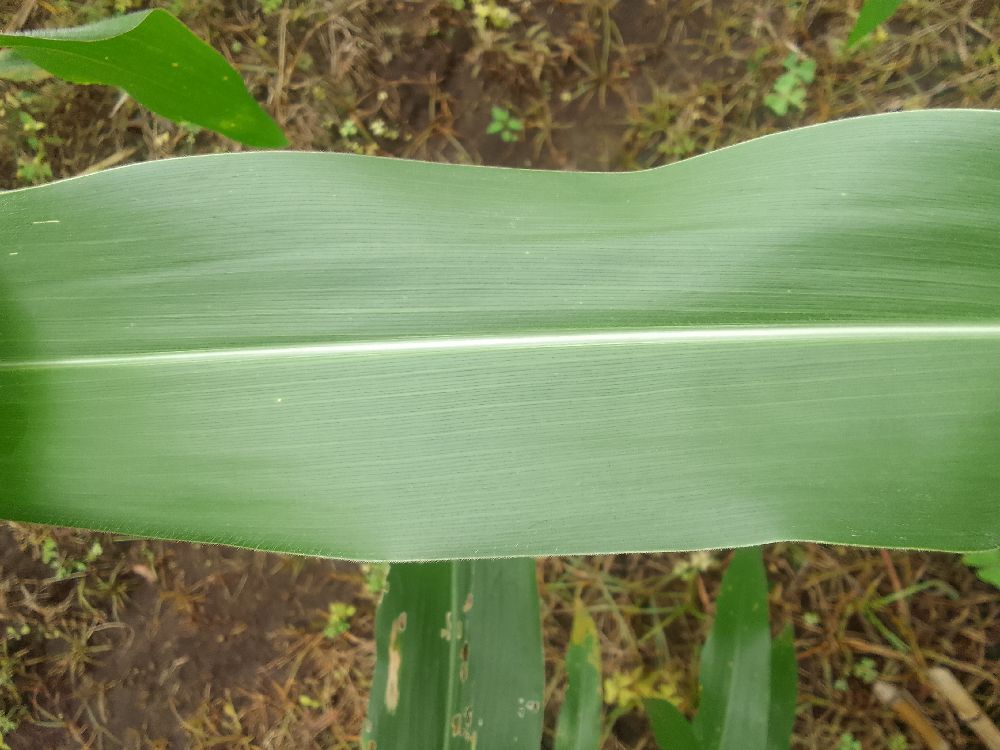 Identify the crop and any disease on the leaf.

maize, healthy
